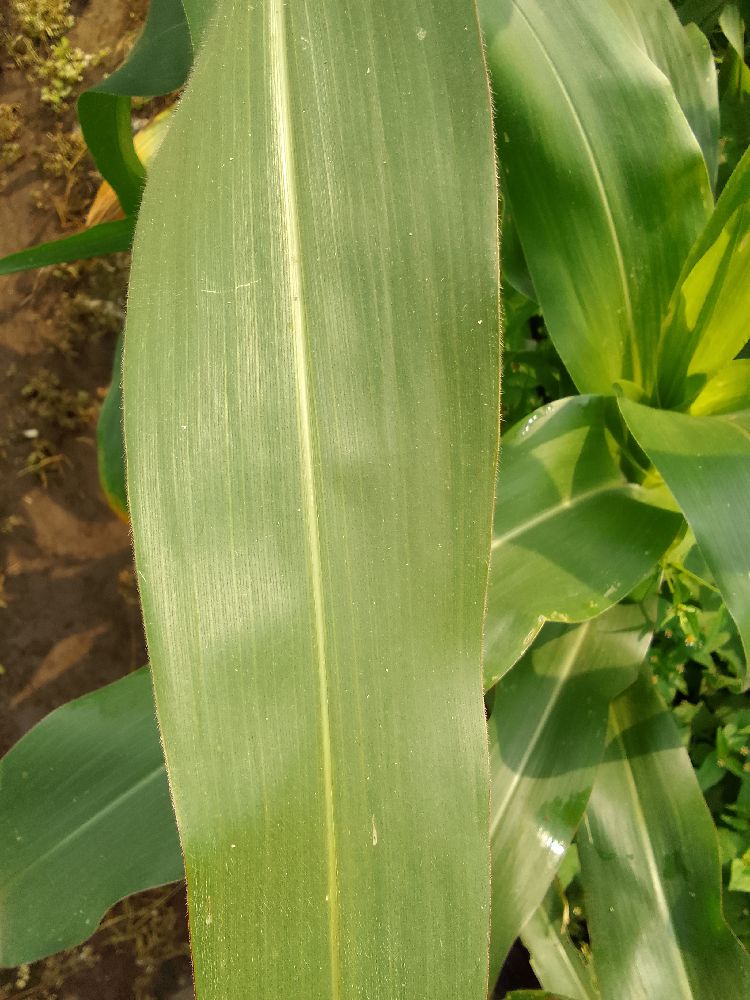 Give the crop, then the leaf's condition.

maize, healthy
